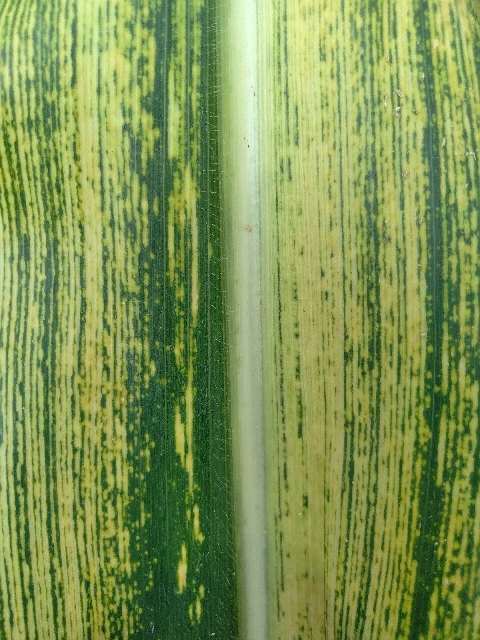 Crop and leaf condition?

maize, maize streak virus
